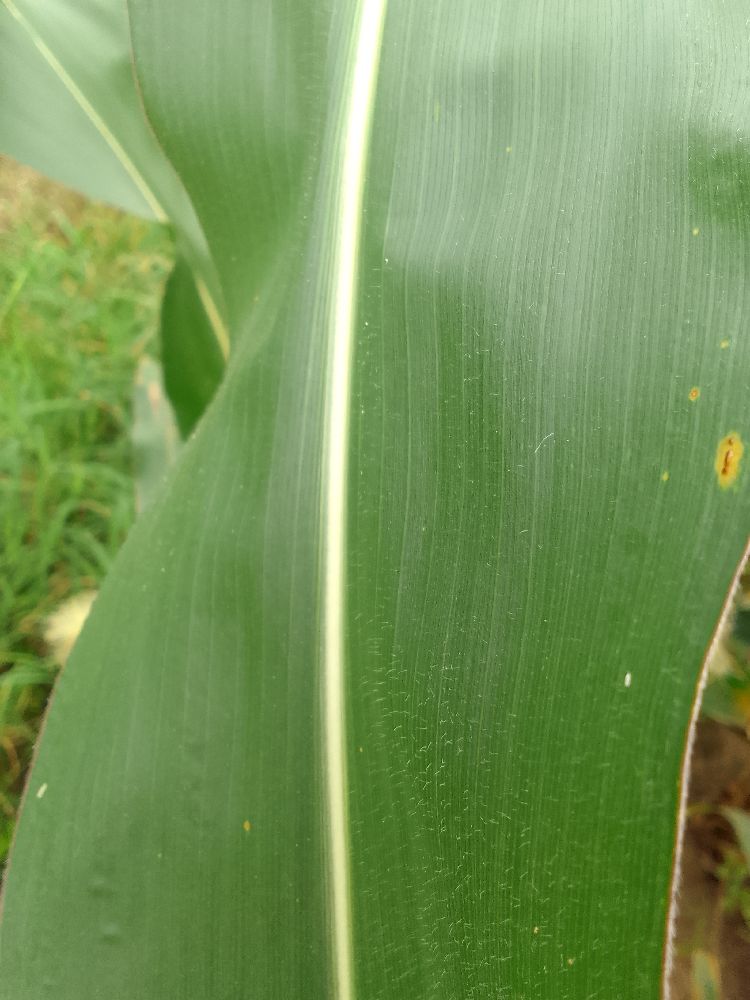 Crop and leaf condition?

maize, healthy
